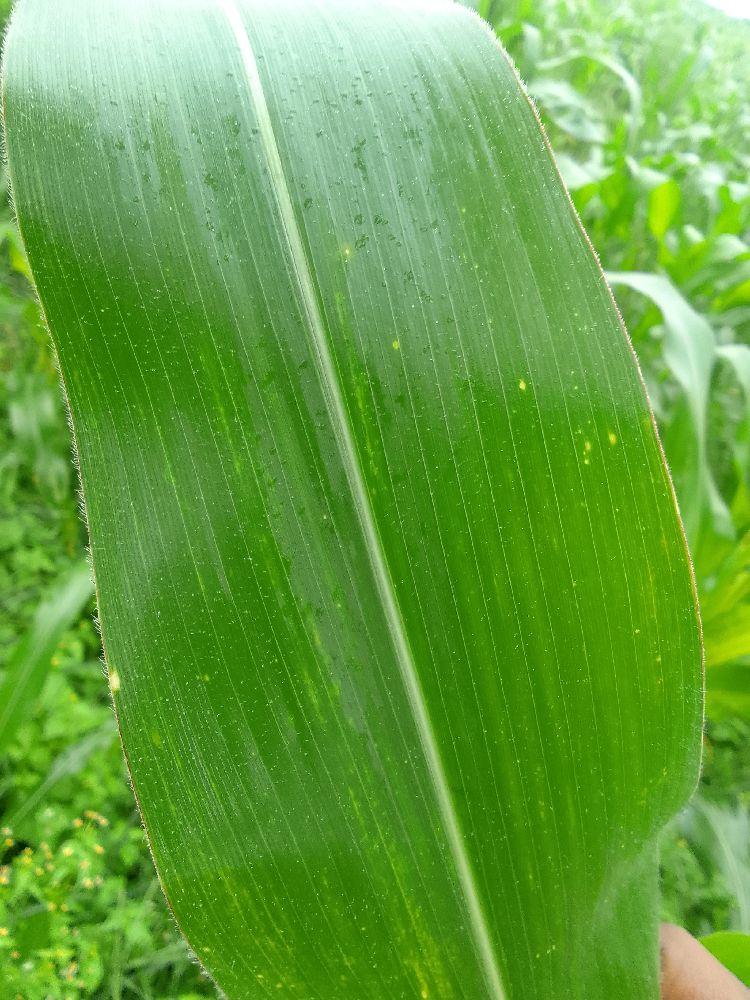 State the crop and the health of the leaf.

maize, healthy
